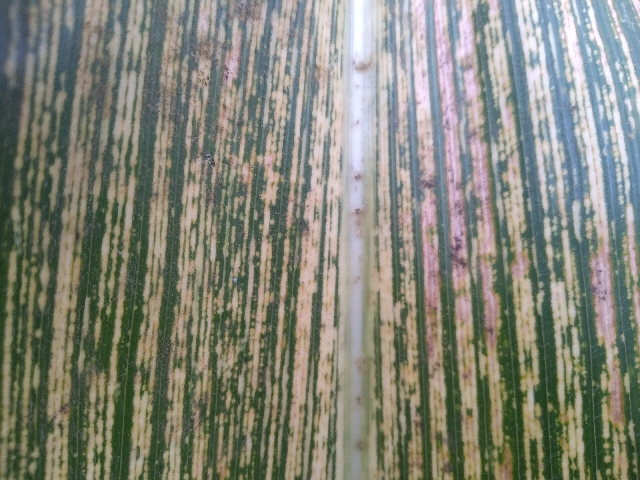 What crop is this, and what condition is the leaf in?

maize, maize streak virus
